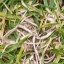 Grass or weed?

grass
